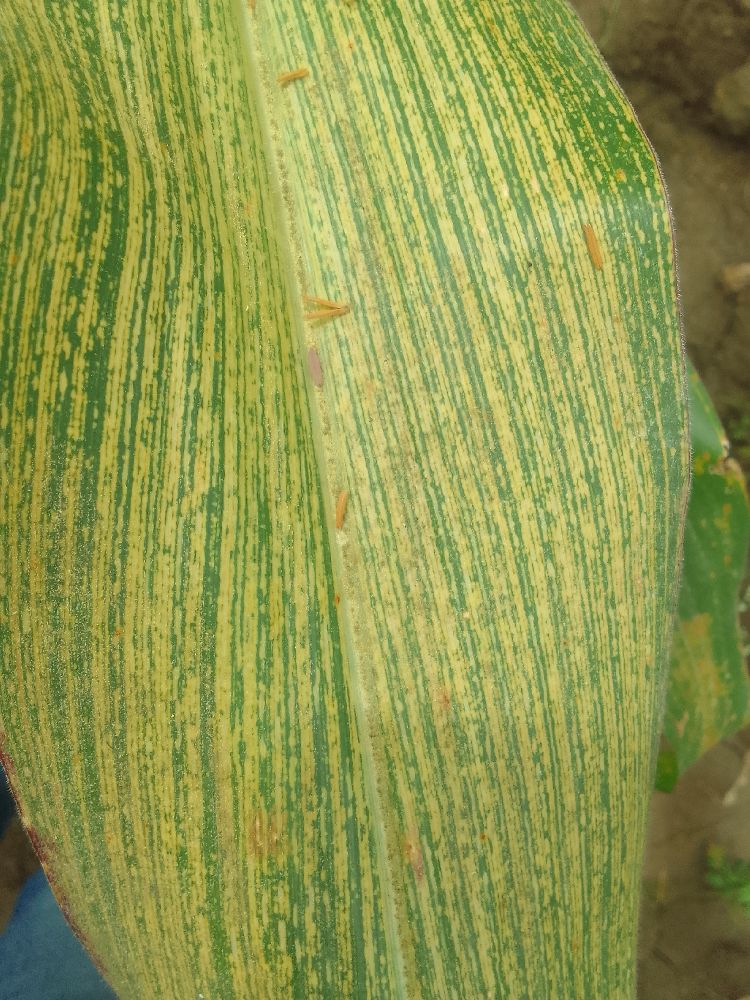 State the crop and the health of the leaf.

maize, maize streak virus
